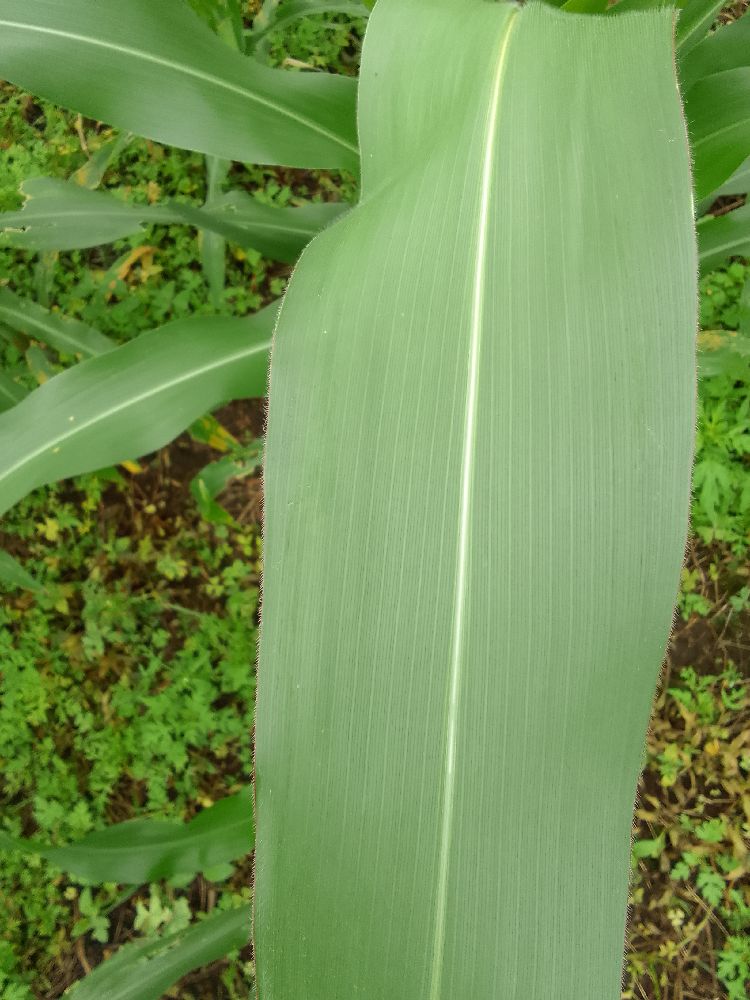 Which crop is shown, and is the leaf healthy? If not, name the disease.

maize, healthy
